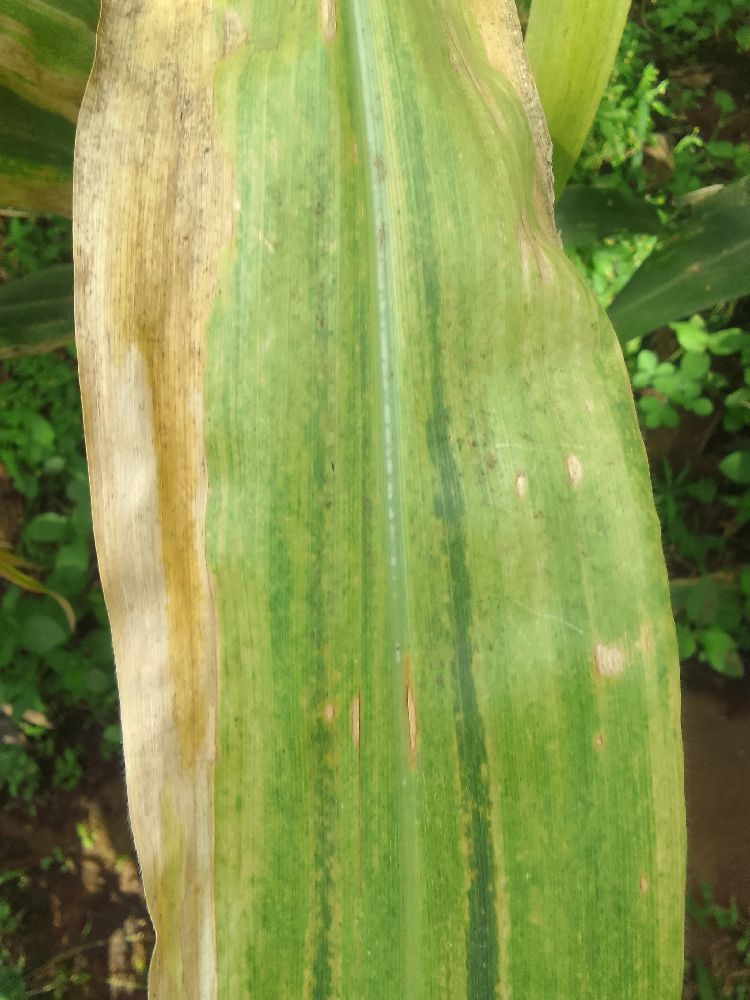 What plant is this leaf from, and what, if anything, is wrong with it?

maize, maize lethal necrosis
